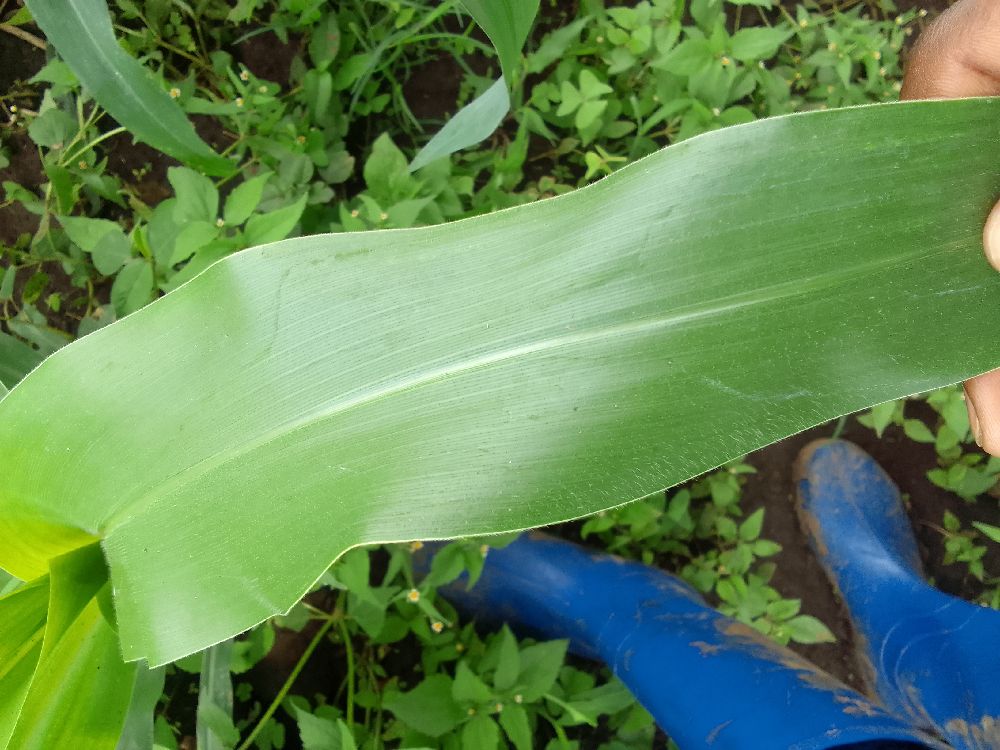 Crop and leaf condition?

maize, healthy
